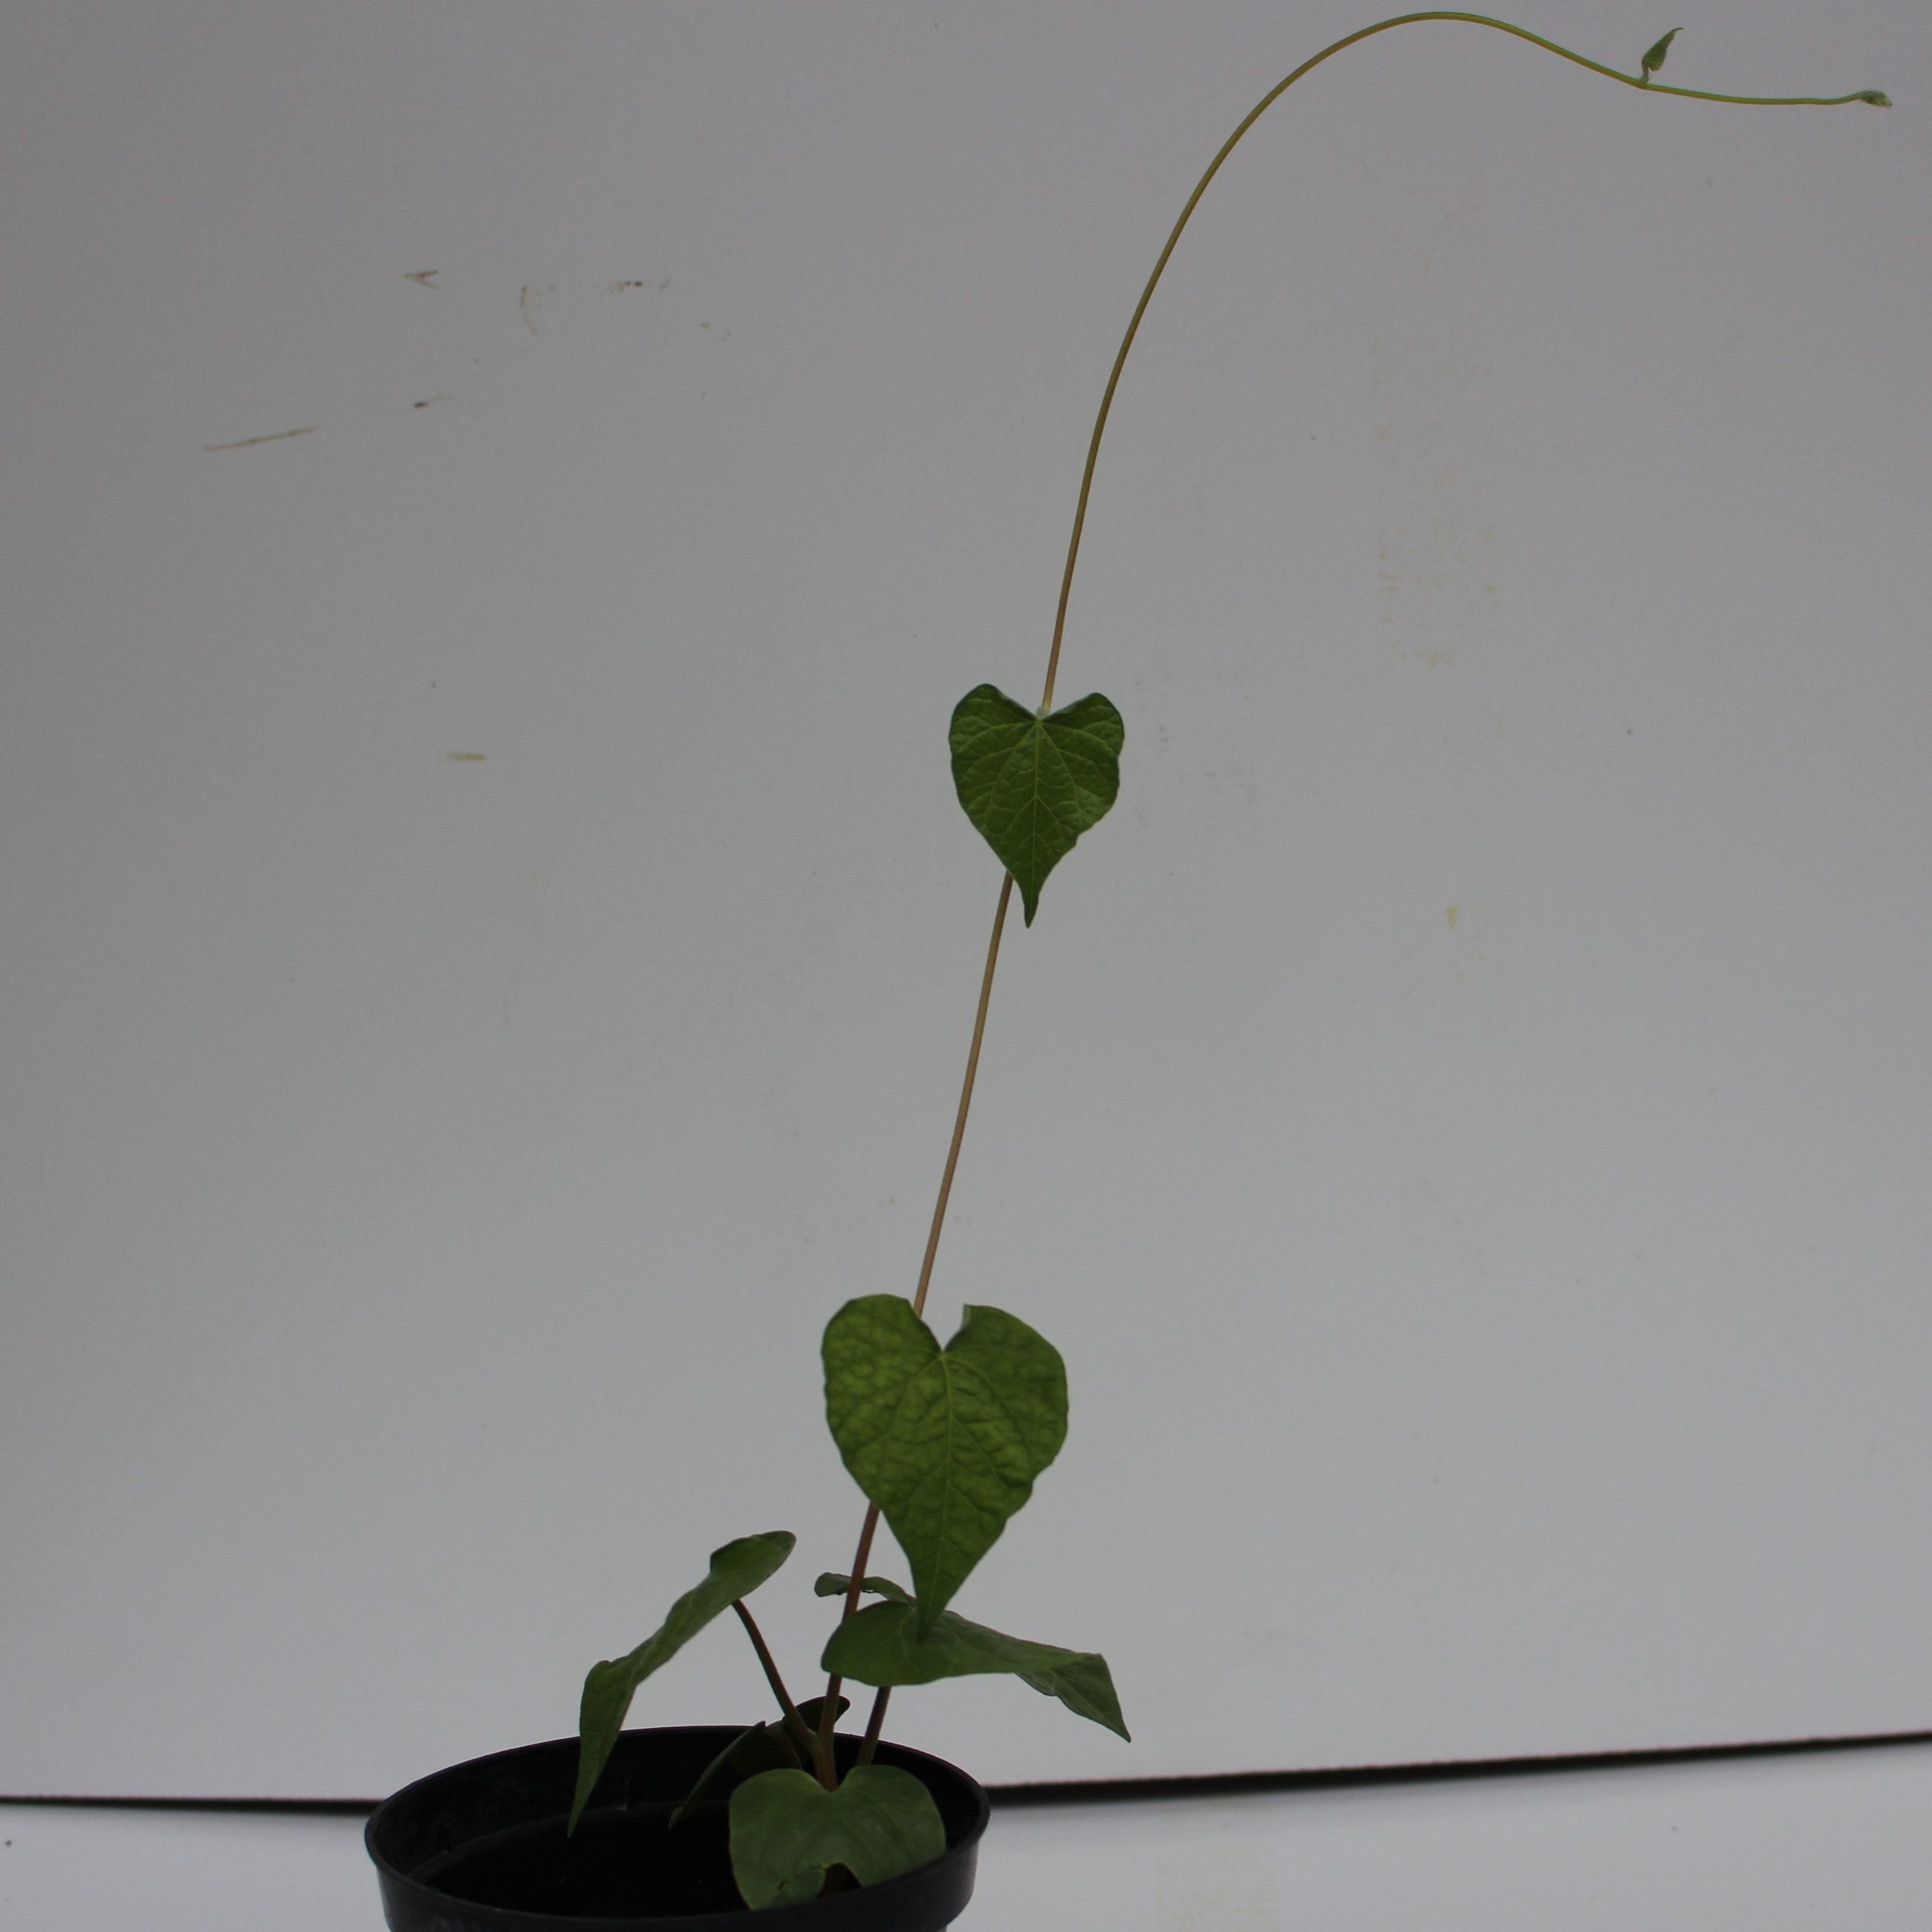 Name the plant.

Convolvulus arvensis
